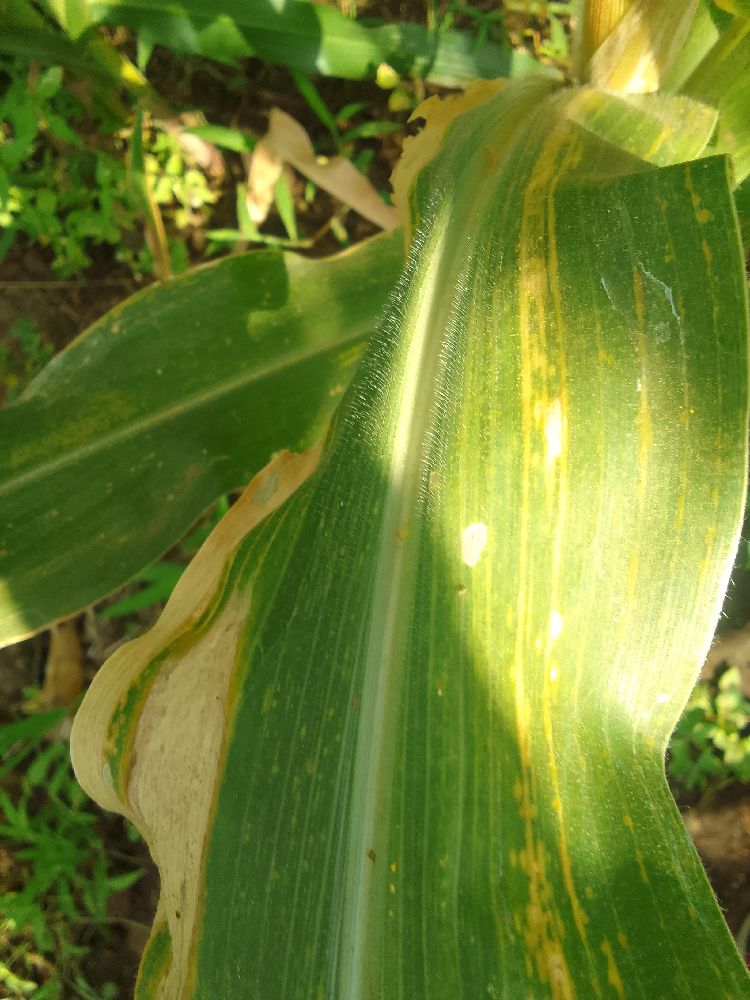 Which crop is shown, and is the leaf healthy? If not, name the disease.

maize, maize lethal necrosis
